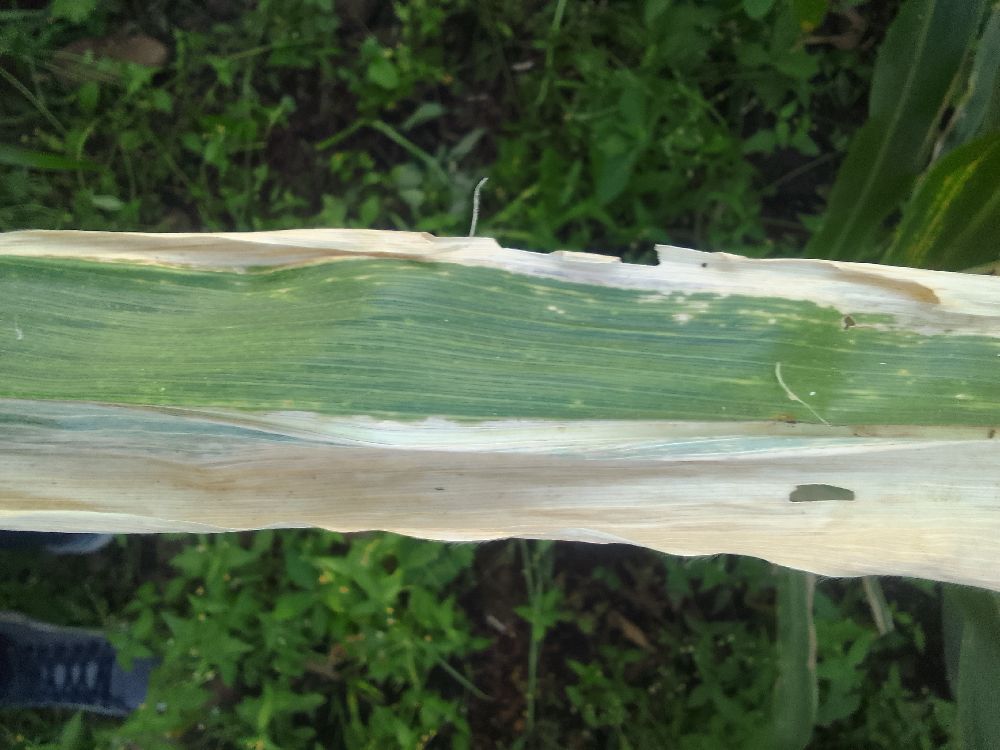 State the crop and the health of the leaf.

maize, maize lethal necrosis
